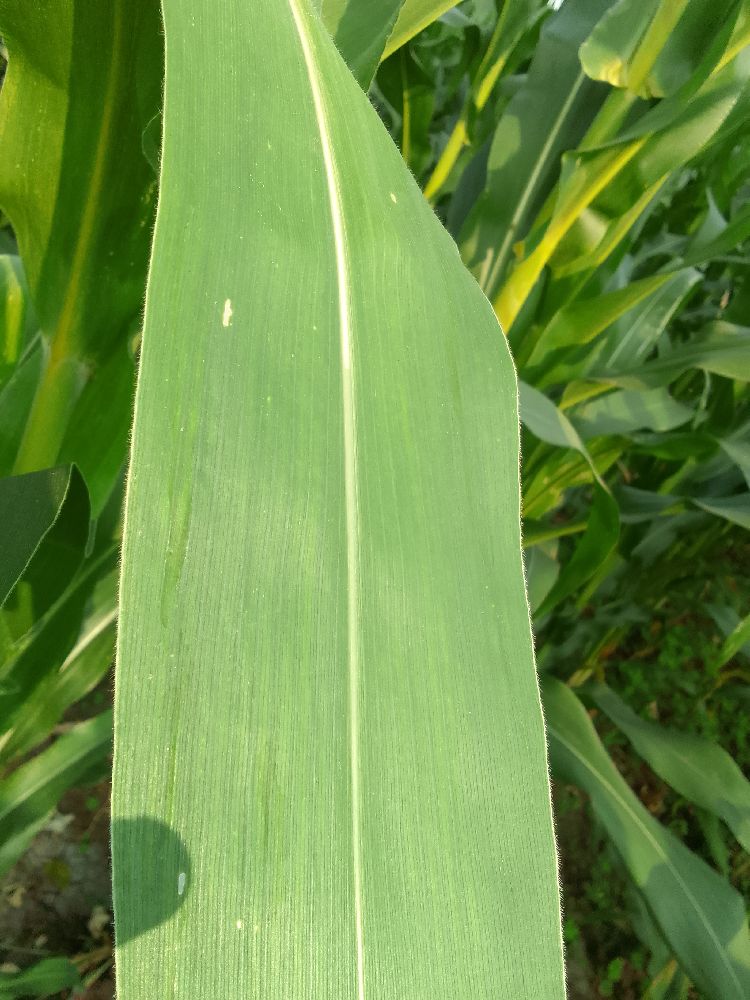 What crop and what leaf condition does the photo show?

maize, healthy
